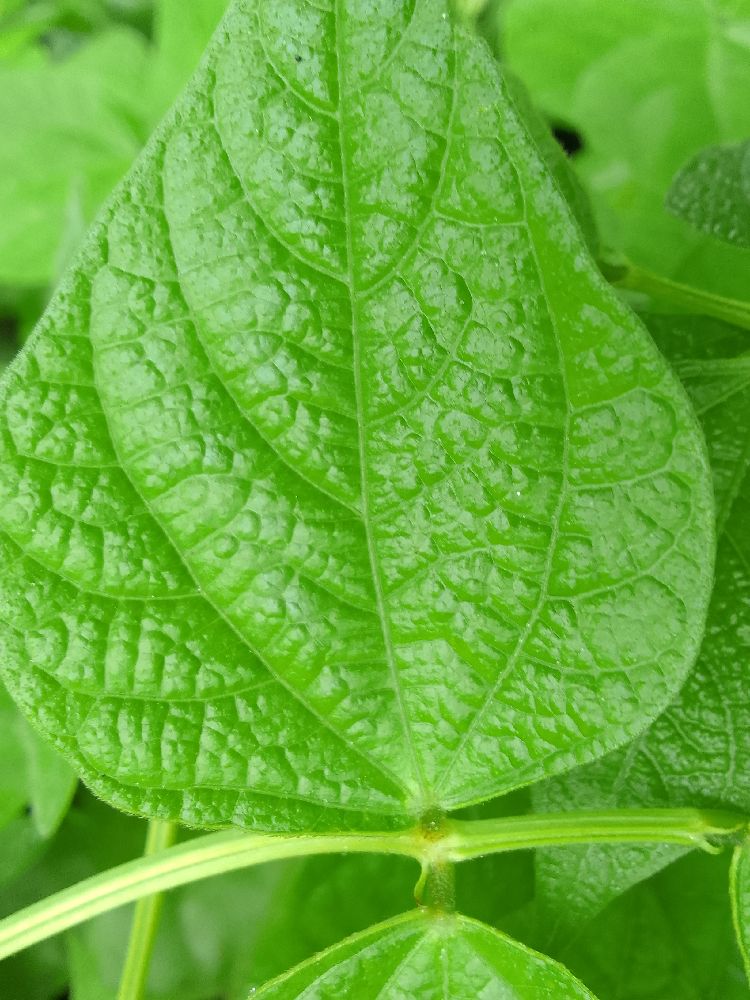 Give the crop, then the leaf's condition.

common bean, healthy
